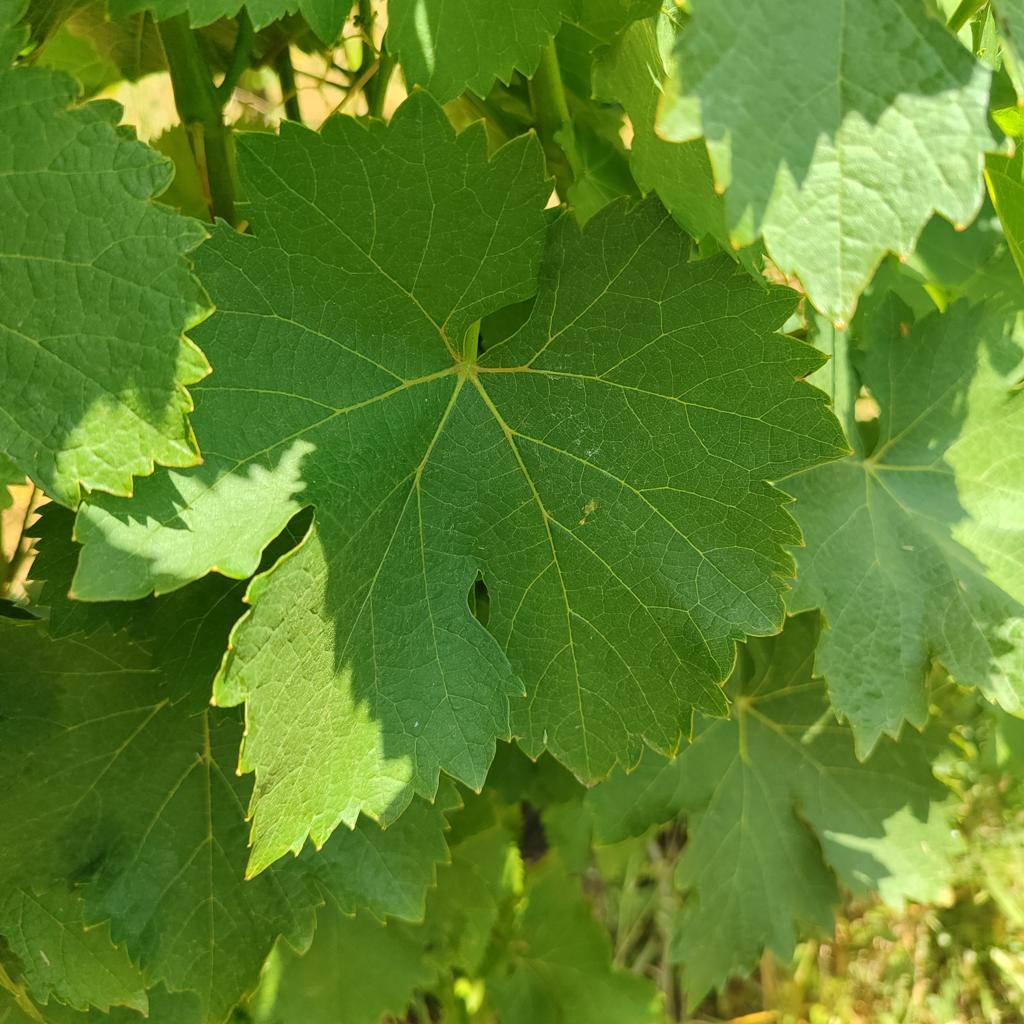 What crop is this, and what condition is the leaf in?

grapevine, healthy
